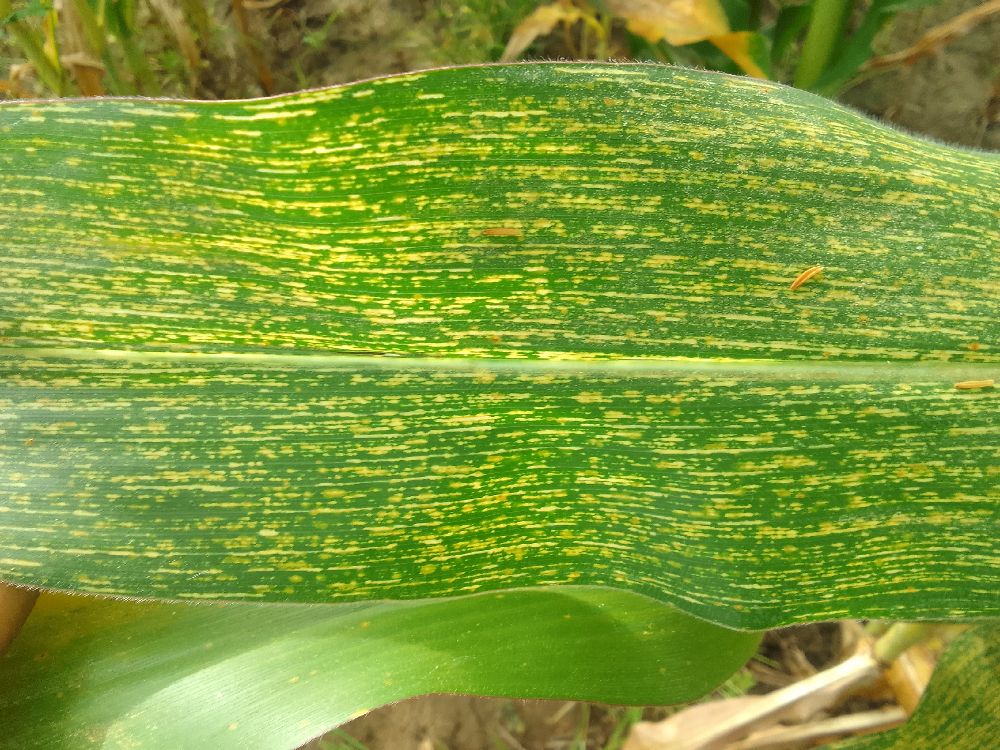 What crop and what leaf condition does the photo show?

maize, maize streak virus
